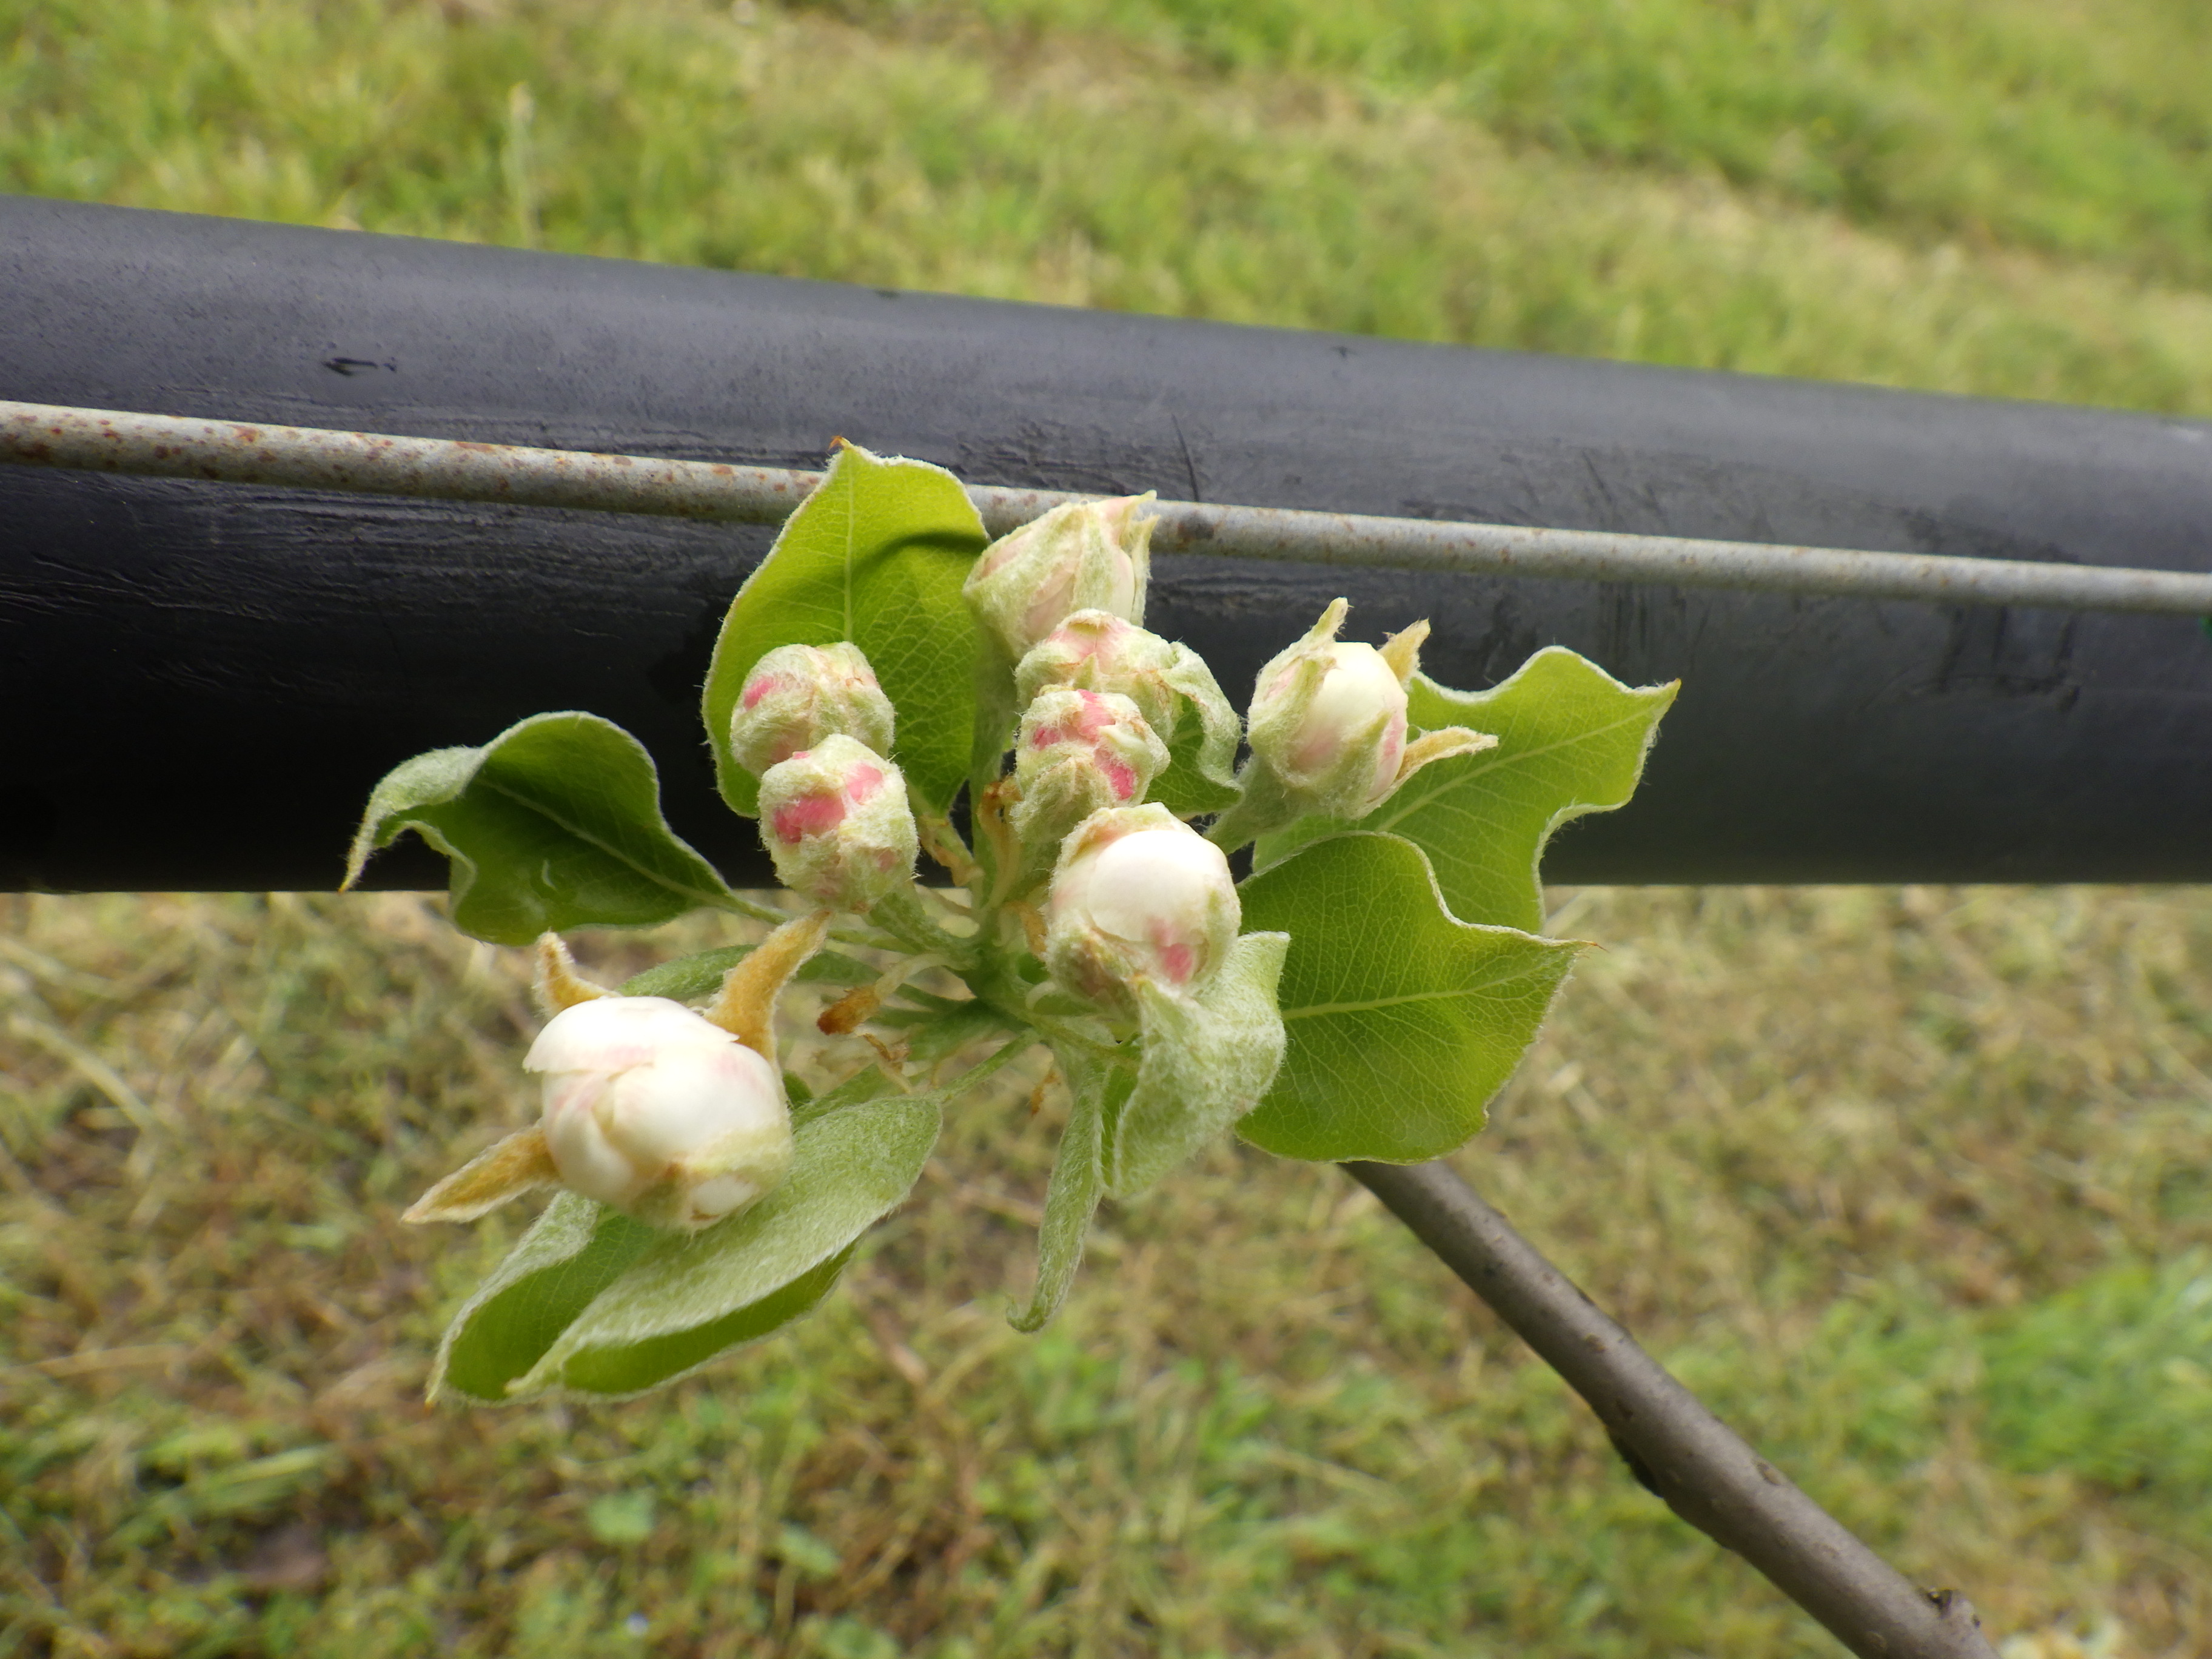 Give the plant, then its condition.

pear, healthy
